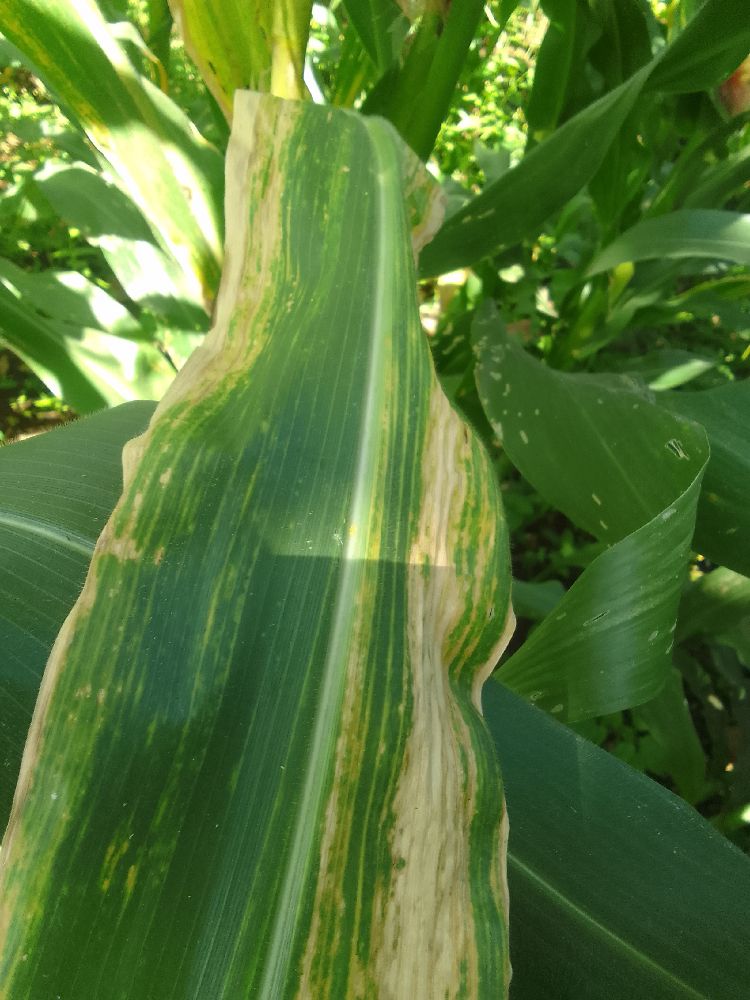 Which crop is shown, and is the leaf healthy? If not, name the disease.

maize, maize lethal necrosis
